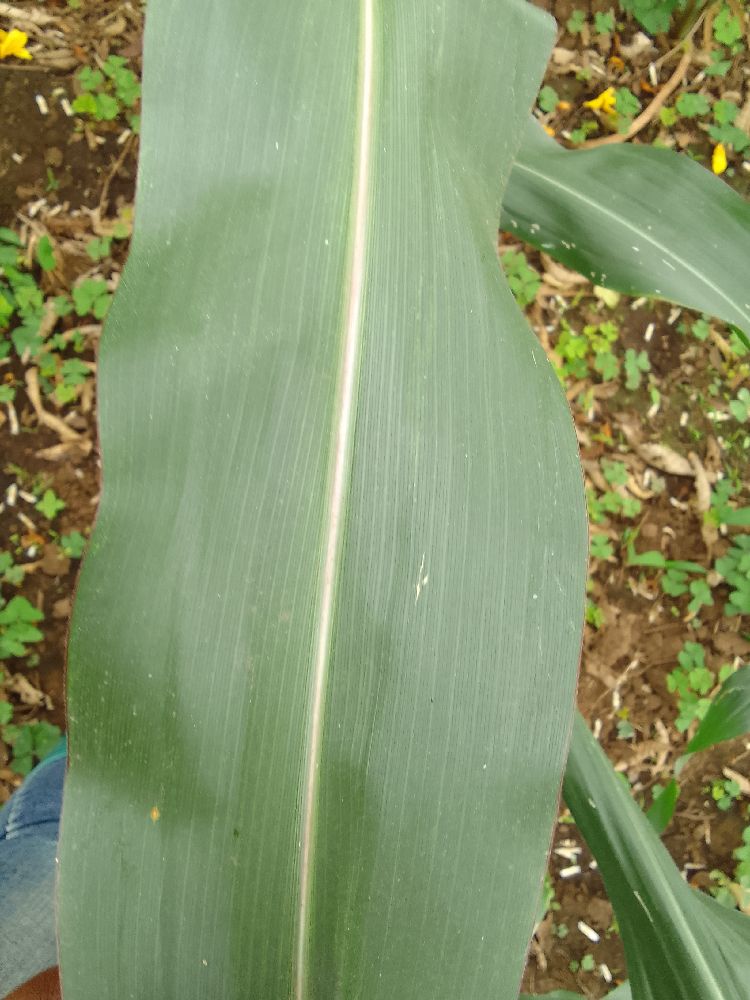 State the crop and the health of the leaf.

maize, healthy
